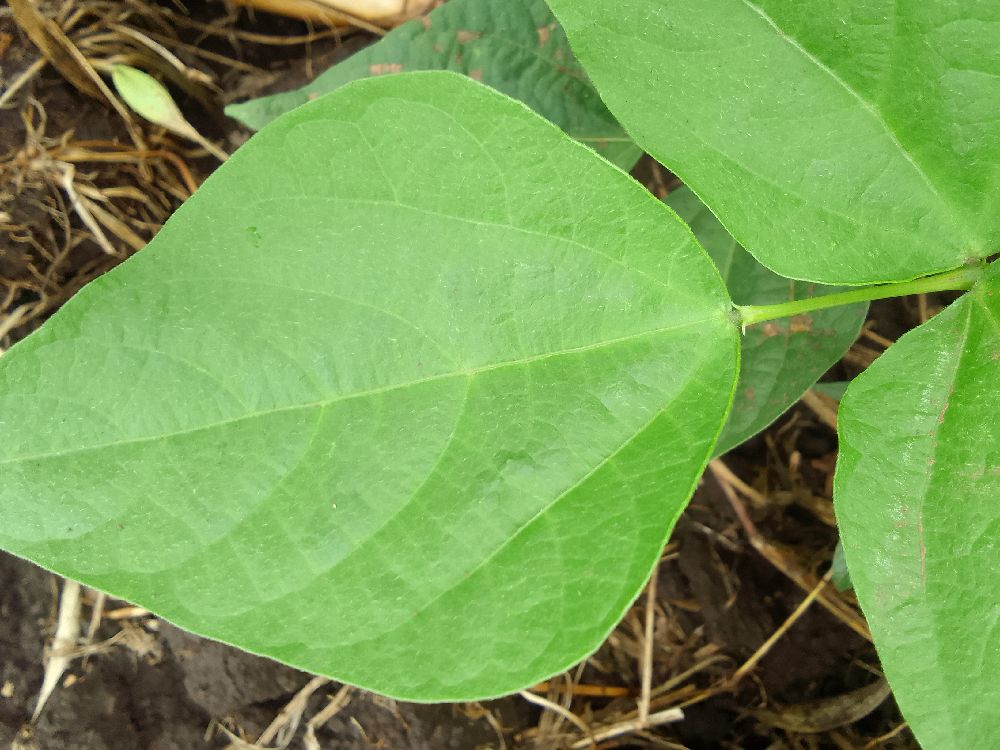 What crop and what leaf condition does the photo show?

common bean, healthy
